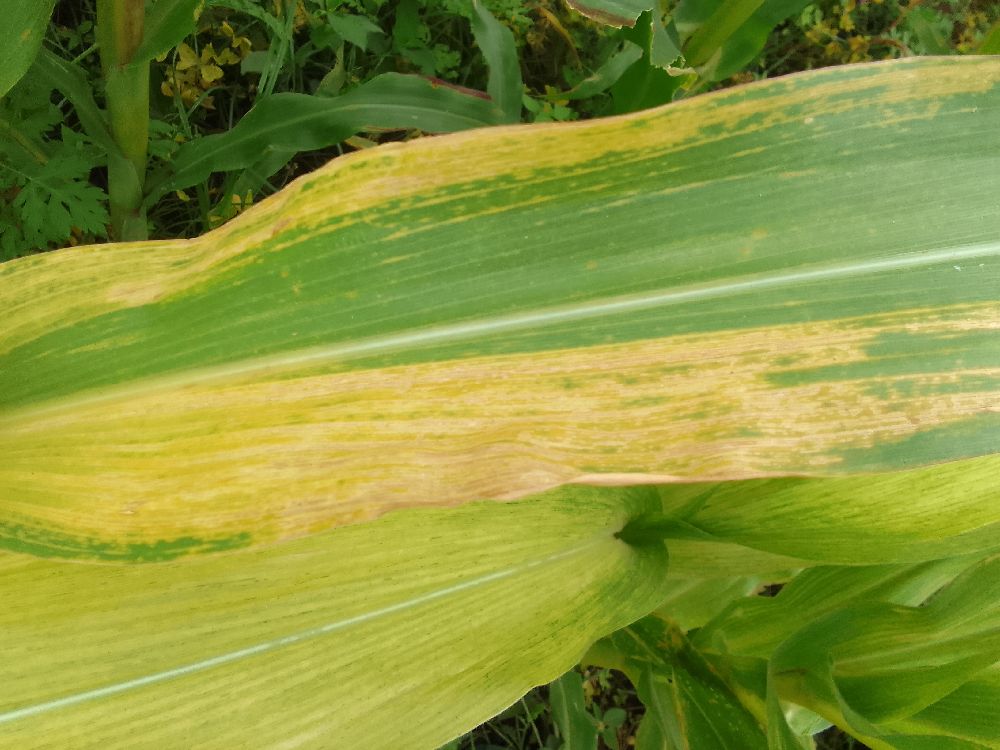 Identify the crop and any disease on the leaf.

maize, maize lethal necrosis
